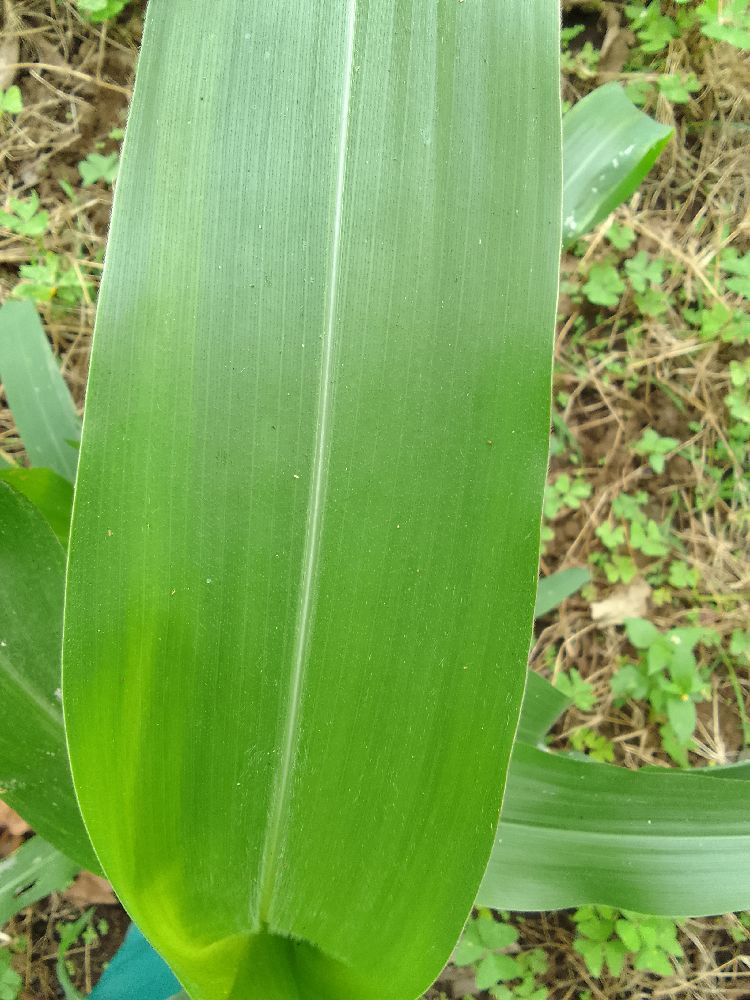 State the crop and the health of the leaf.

maize, healthy
